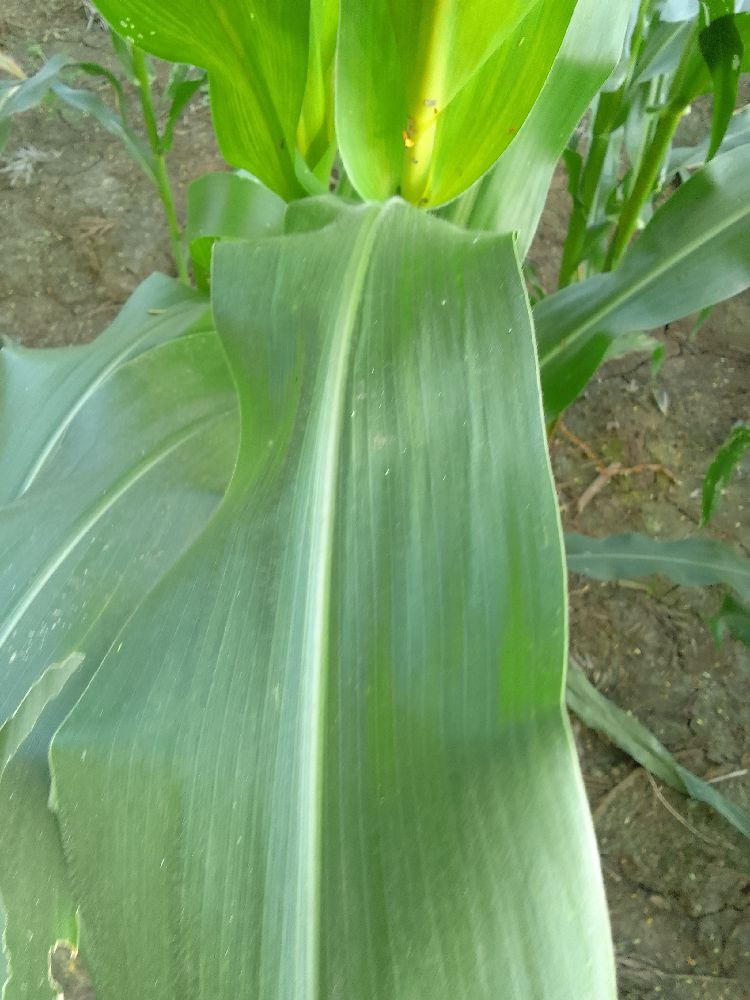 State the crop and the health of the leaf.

maize, healthy
